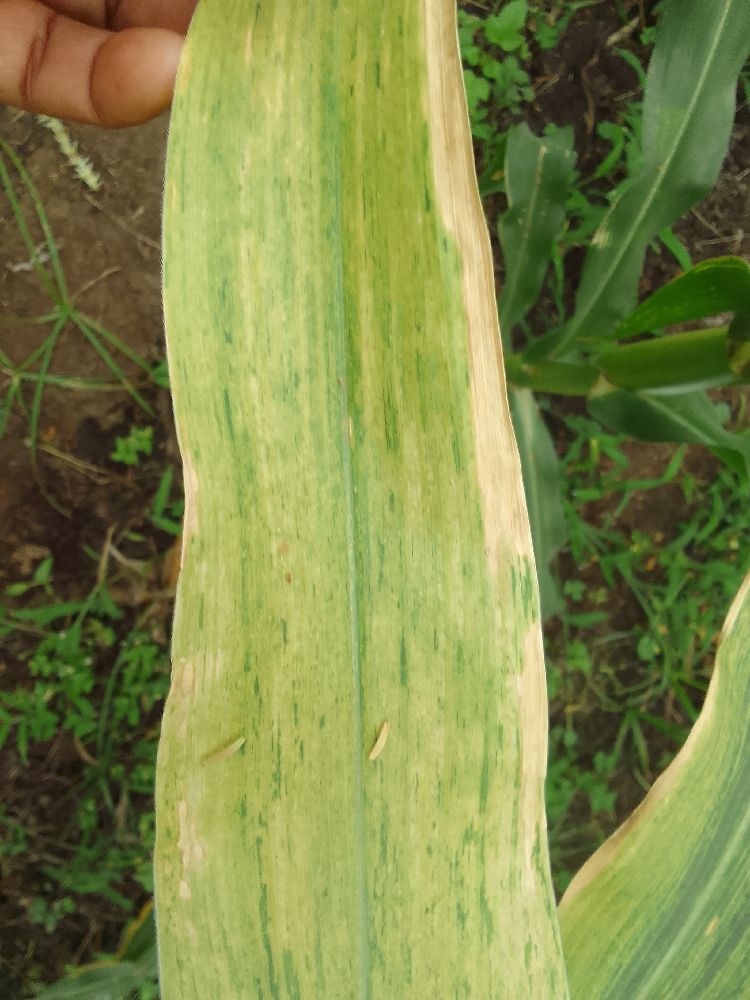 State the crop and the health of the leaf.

maize, maize lethal necrosis
